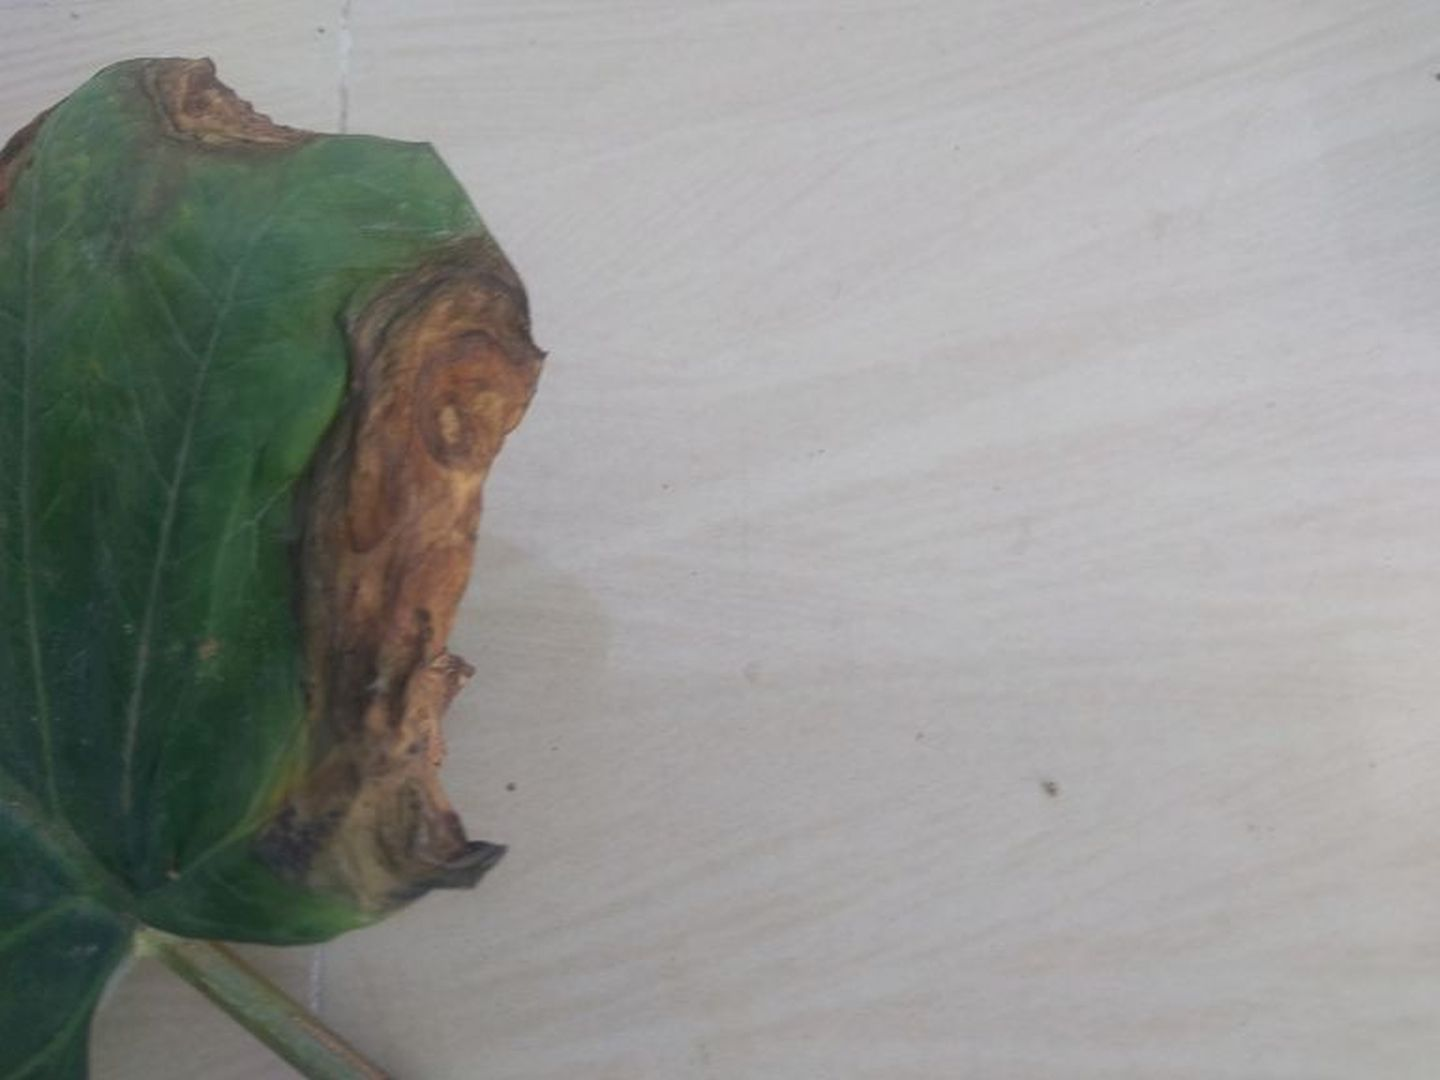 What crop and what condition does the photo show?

taro, leaf blight
